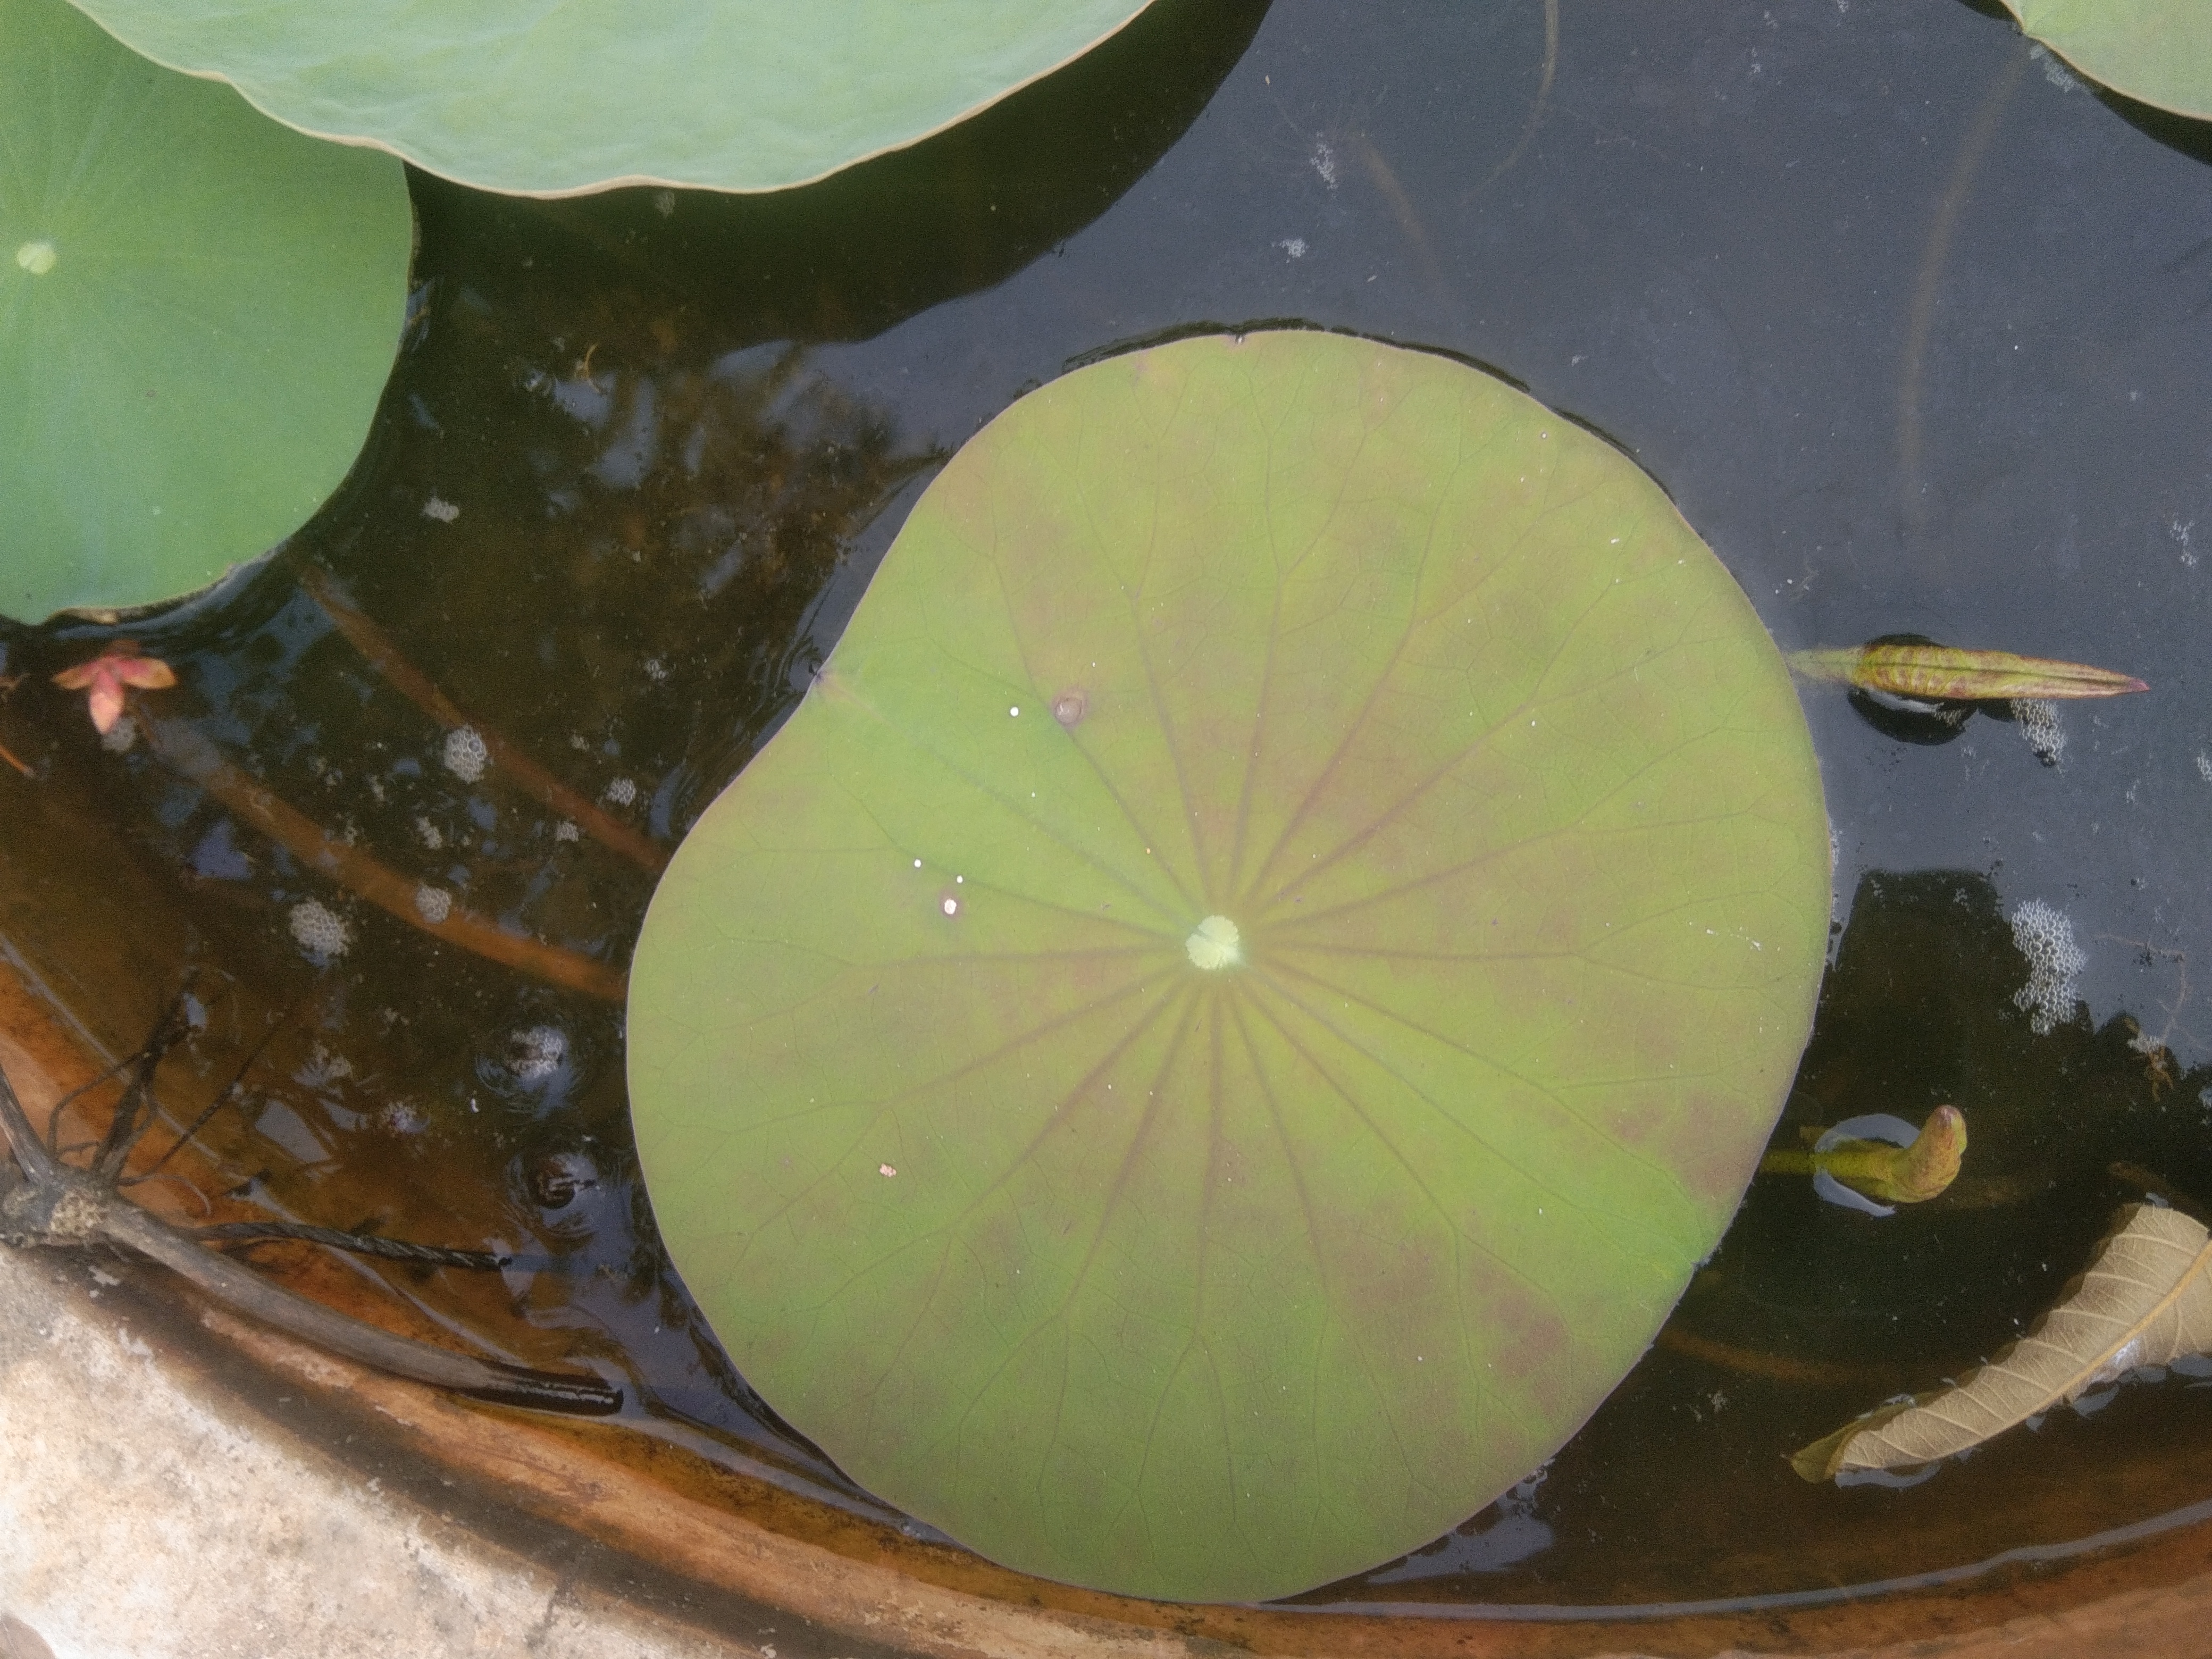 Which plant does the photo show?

lotus
